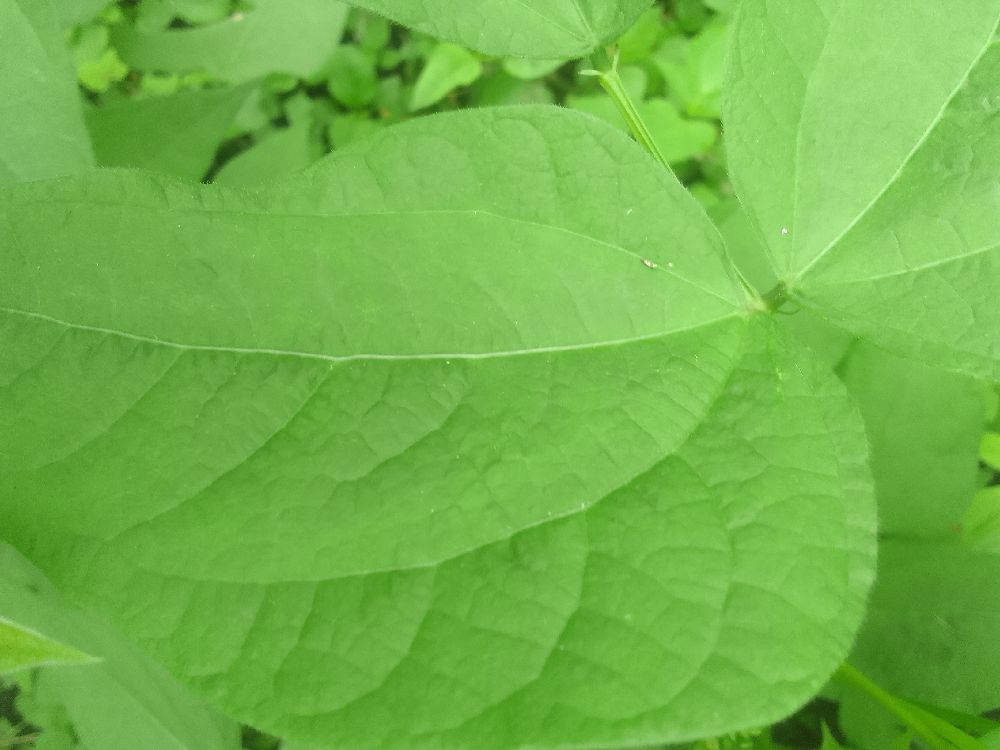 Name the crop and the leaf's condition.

common bean, healthy
